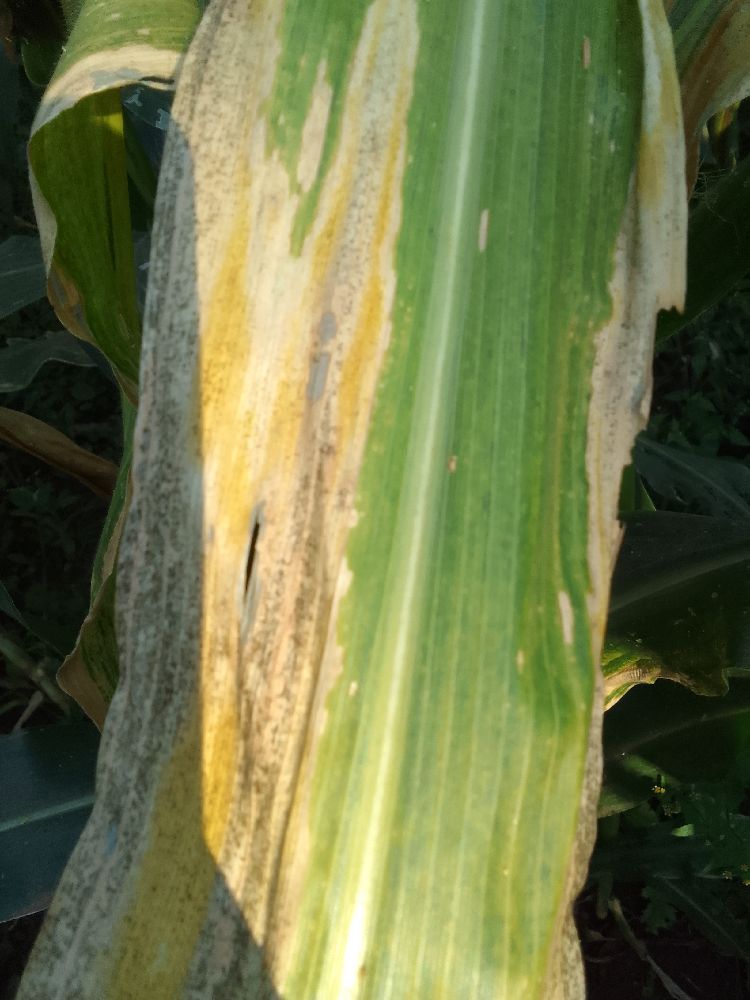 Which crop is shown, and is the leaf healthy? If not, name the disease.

maize, maize lethal necrosis
